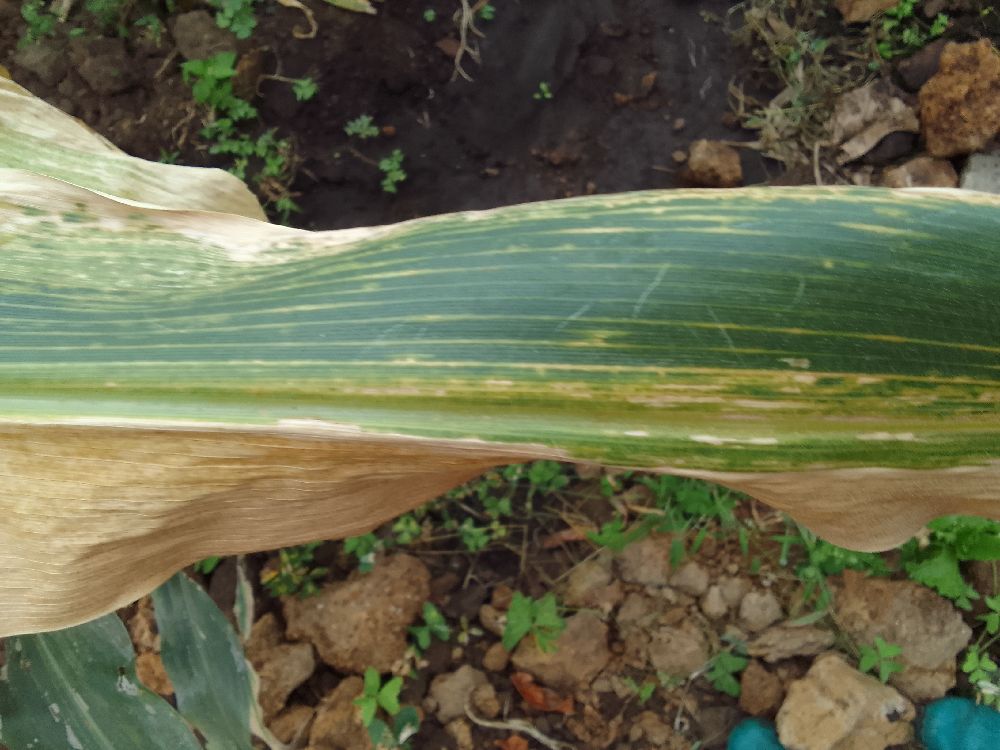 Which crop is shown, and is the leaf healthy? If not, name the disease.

maize, maize lethal necrosis
